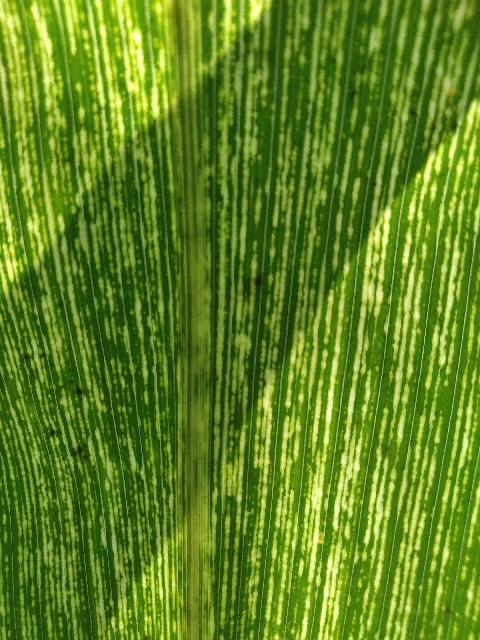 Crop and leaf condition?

maize, maize streak virus
